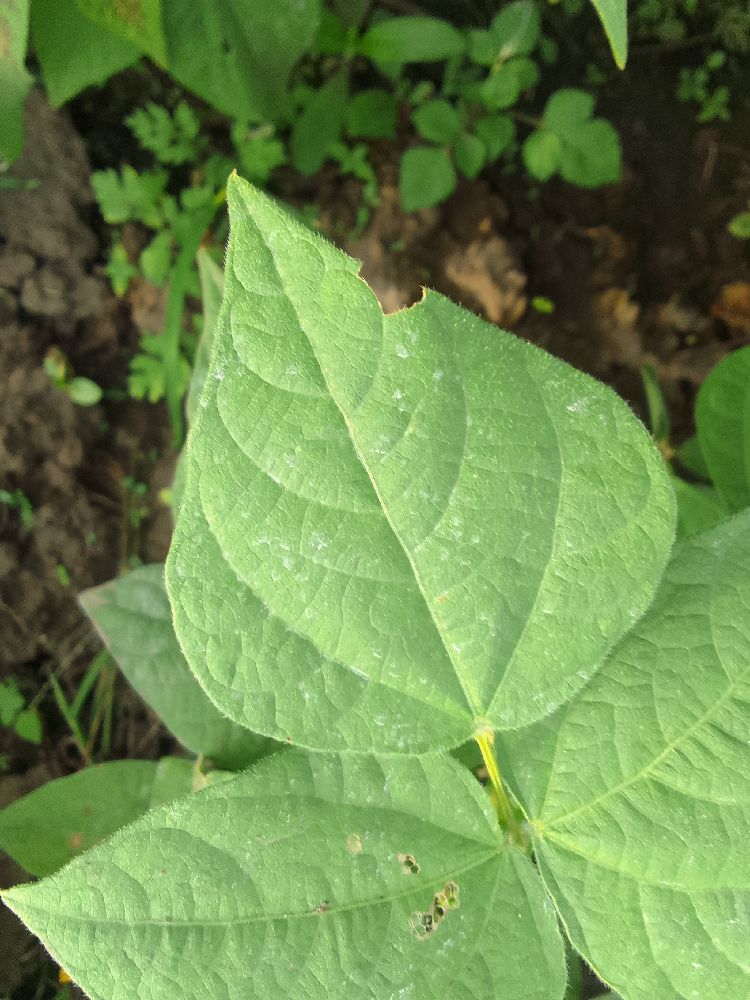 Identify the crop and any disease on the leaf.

common bean, healthy
